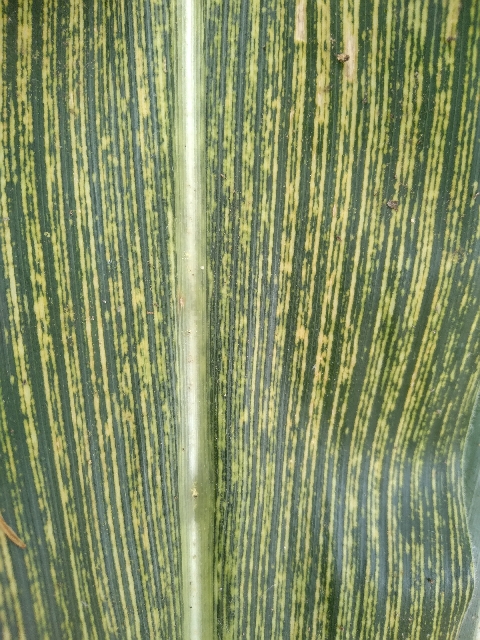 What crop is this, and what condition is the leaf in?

maize, maize streak virus
